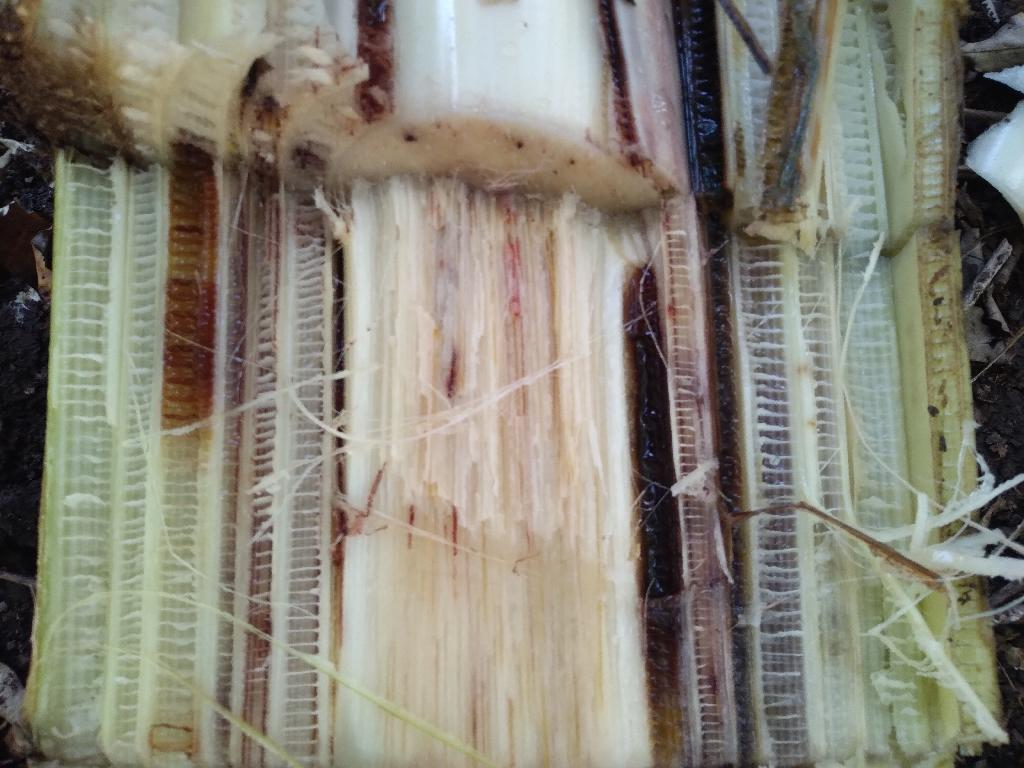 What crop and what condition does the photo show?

banana, fusarium wilt race 1
